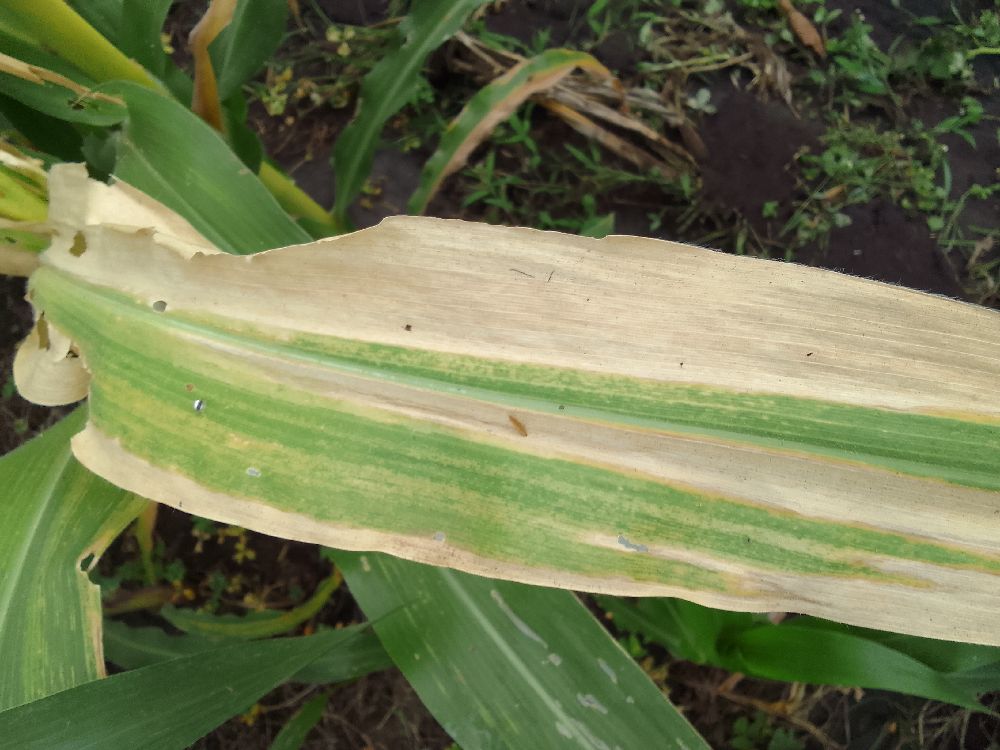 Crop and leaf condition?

maize, maize lethal necrosis
